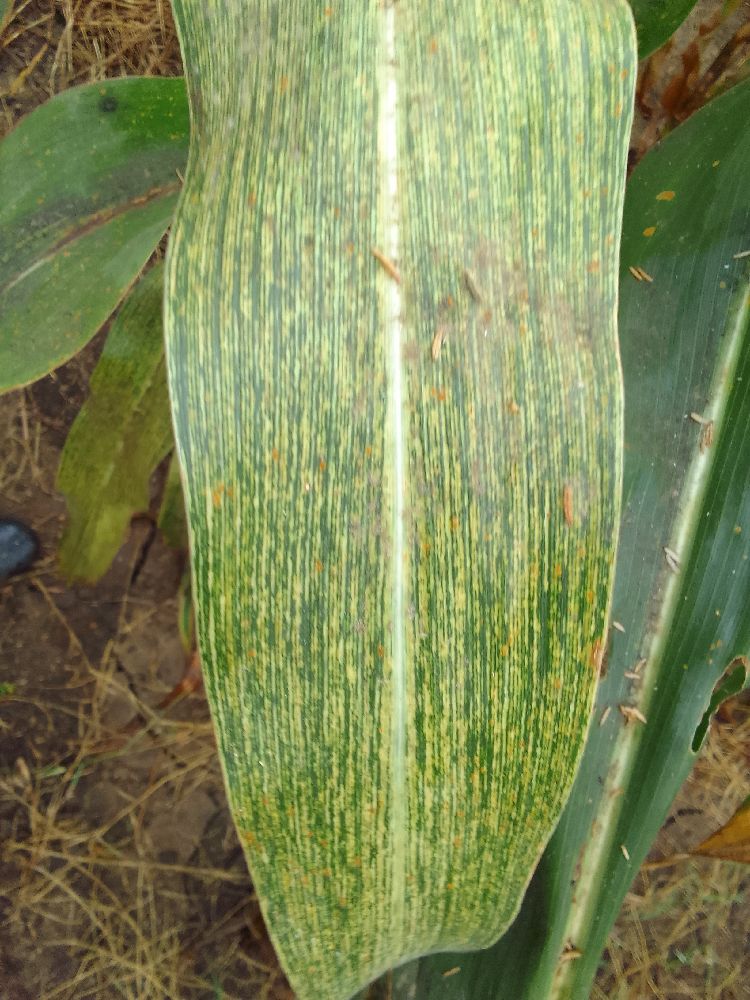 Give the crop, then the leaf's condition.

maize, maize streak virus
